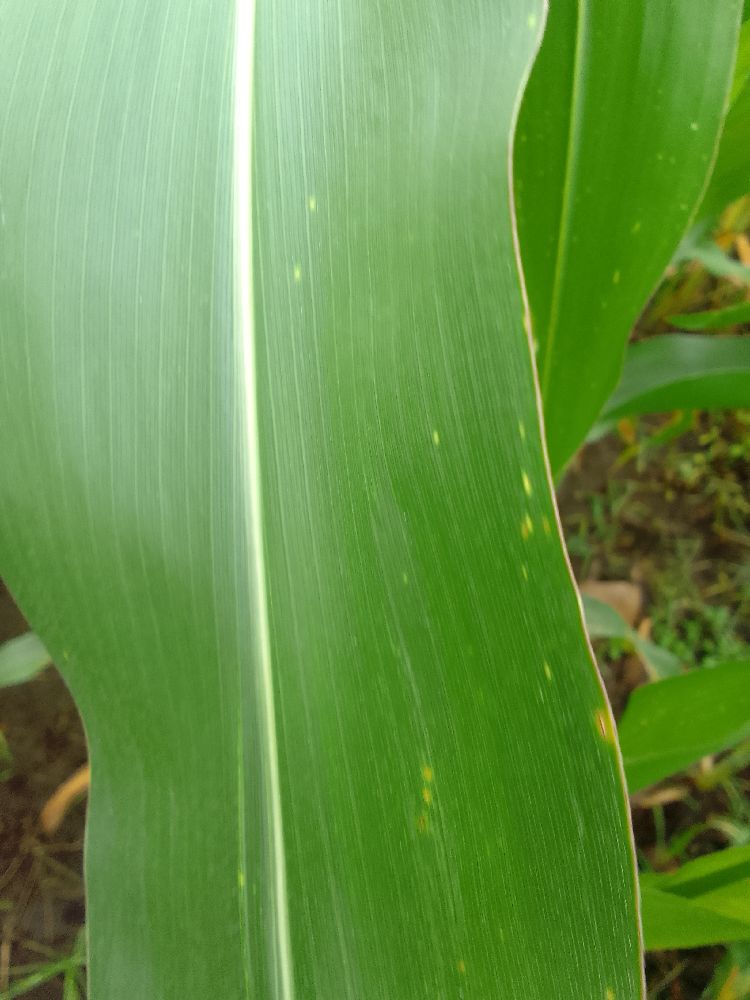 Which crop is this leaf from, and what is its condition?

maize, healthy
